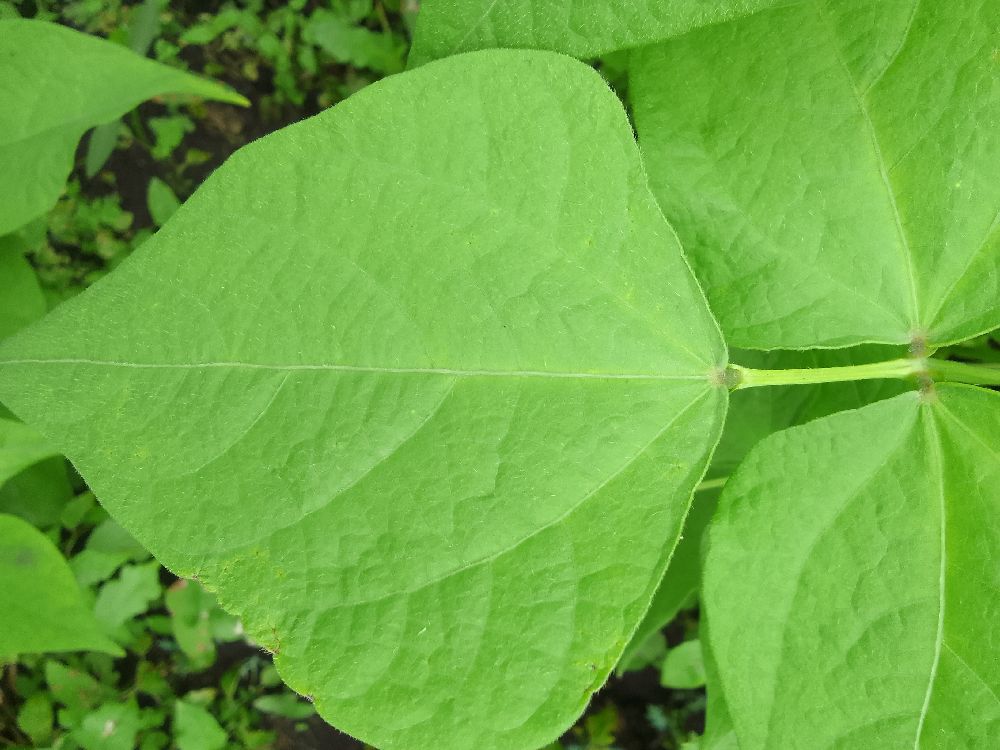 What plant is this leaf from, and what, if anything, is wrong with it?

common bean, healthy
